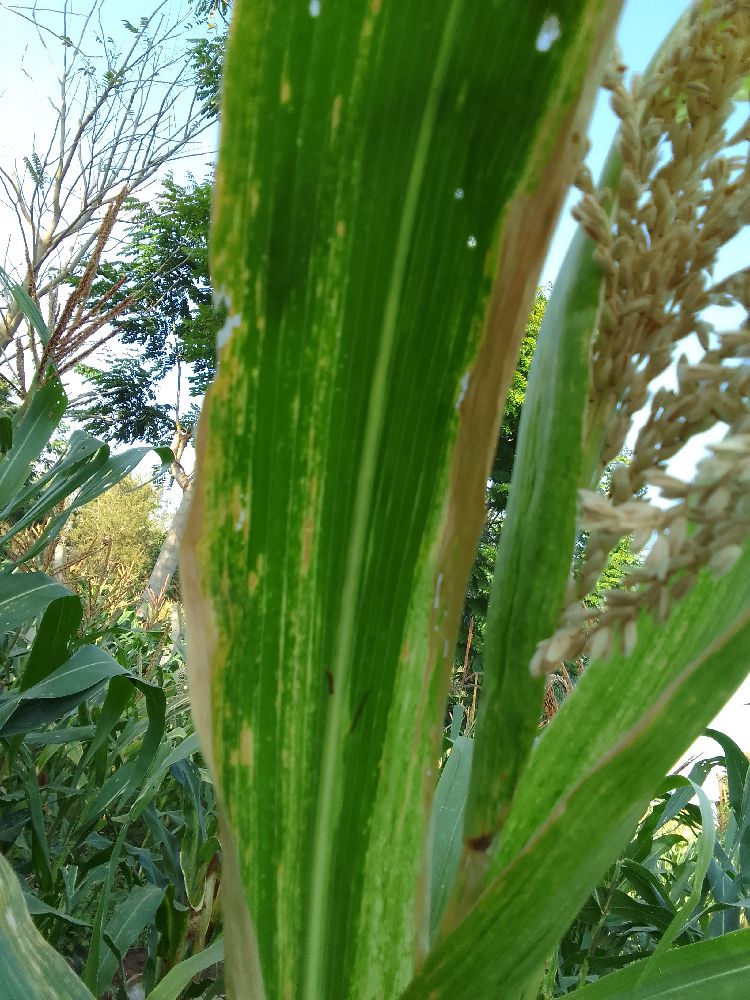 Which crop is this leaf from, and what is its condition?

maize, maize lethal necrosis
